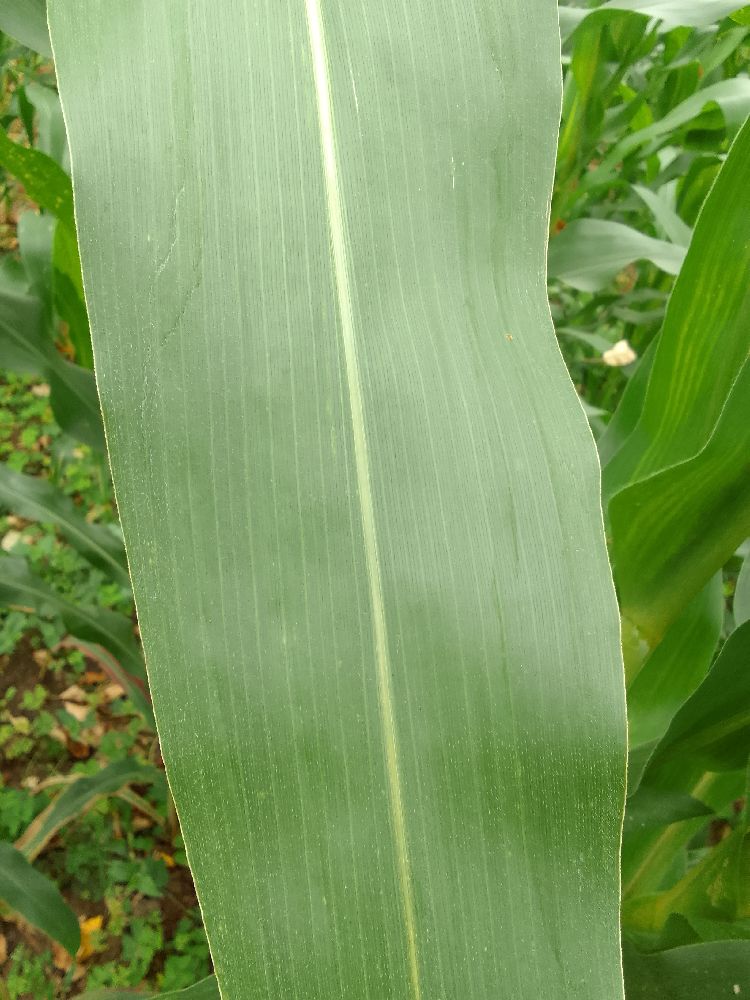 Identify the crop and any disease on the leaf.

maize, healthy
